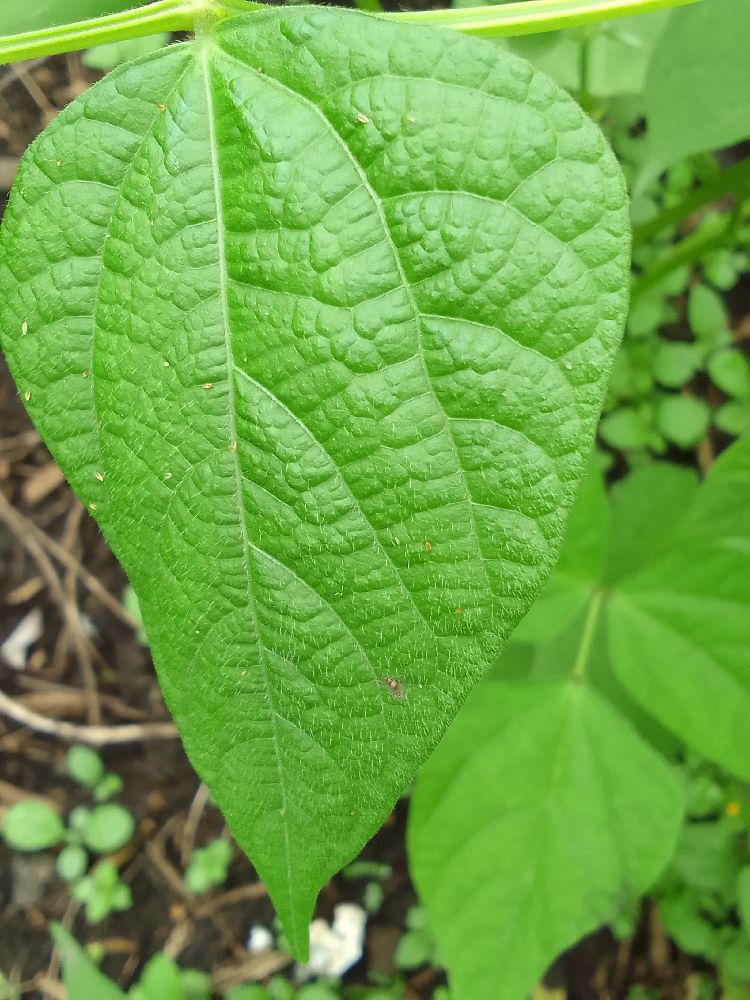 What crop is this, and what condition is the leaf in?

common bean, healthy
